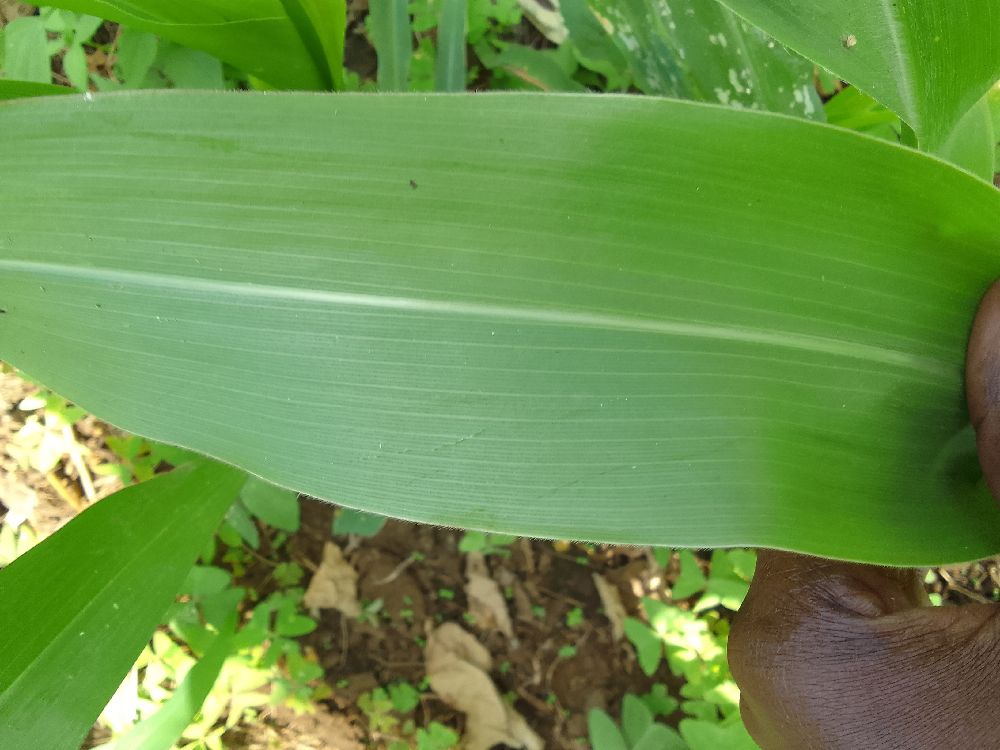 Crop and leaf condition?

maize, healthy
